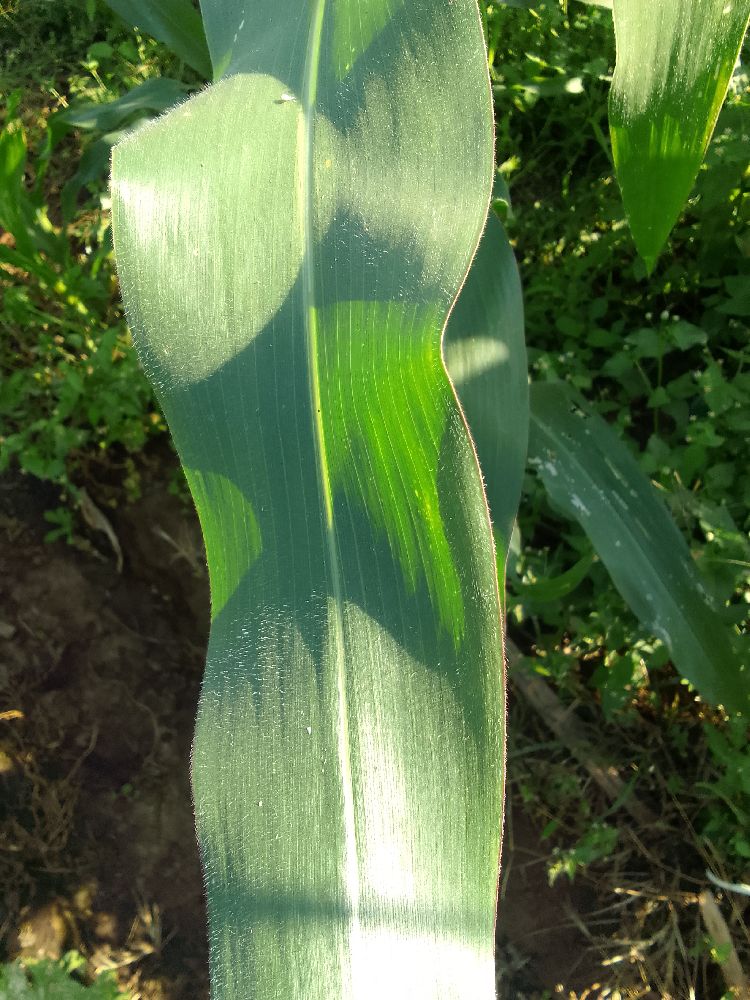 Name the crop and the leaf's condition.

maize, healthy
